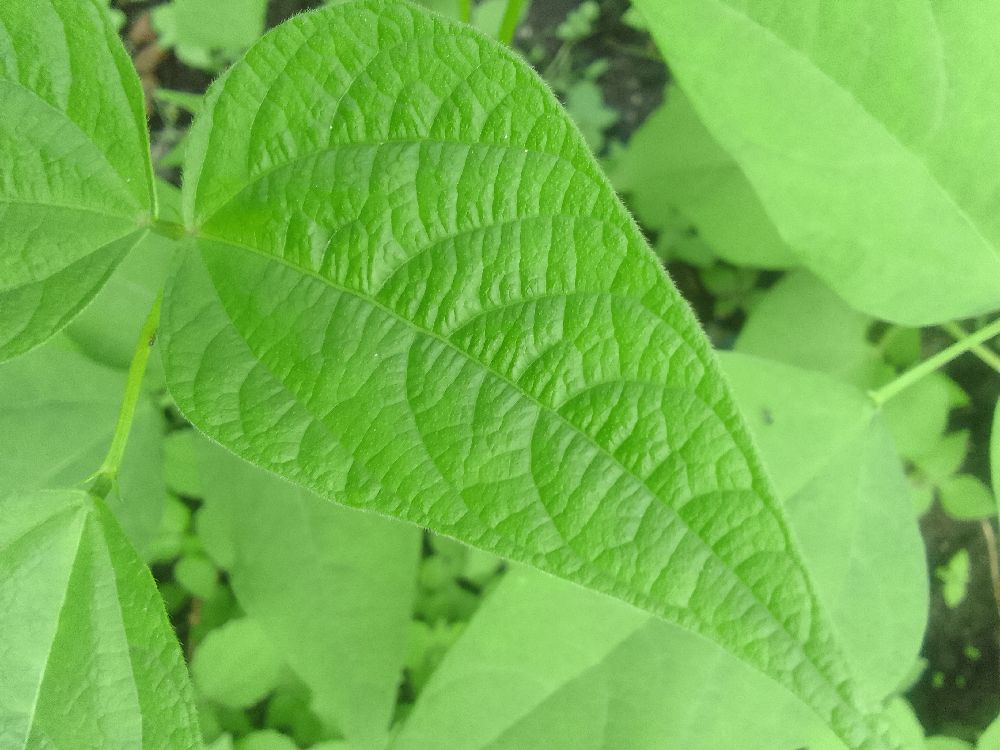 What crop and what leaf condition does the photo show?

common bean, healthy
